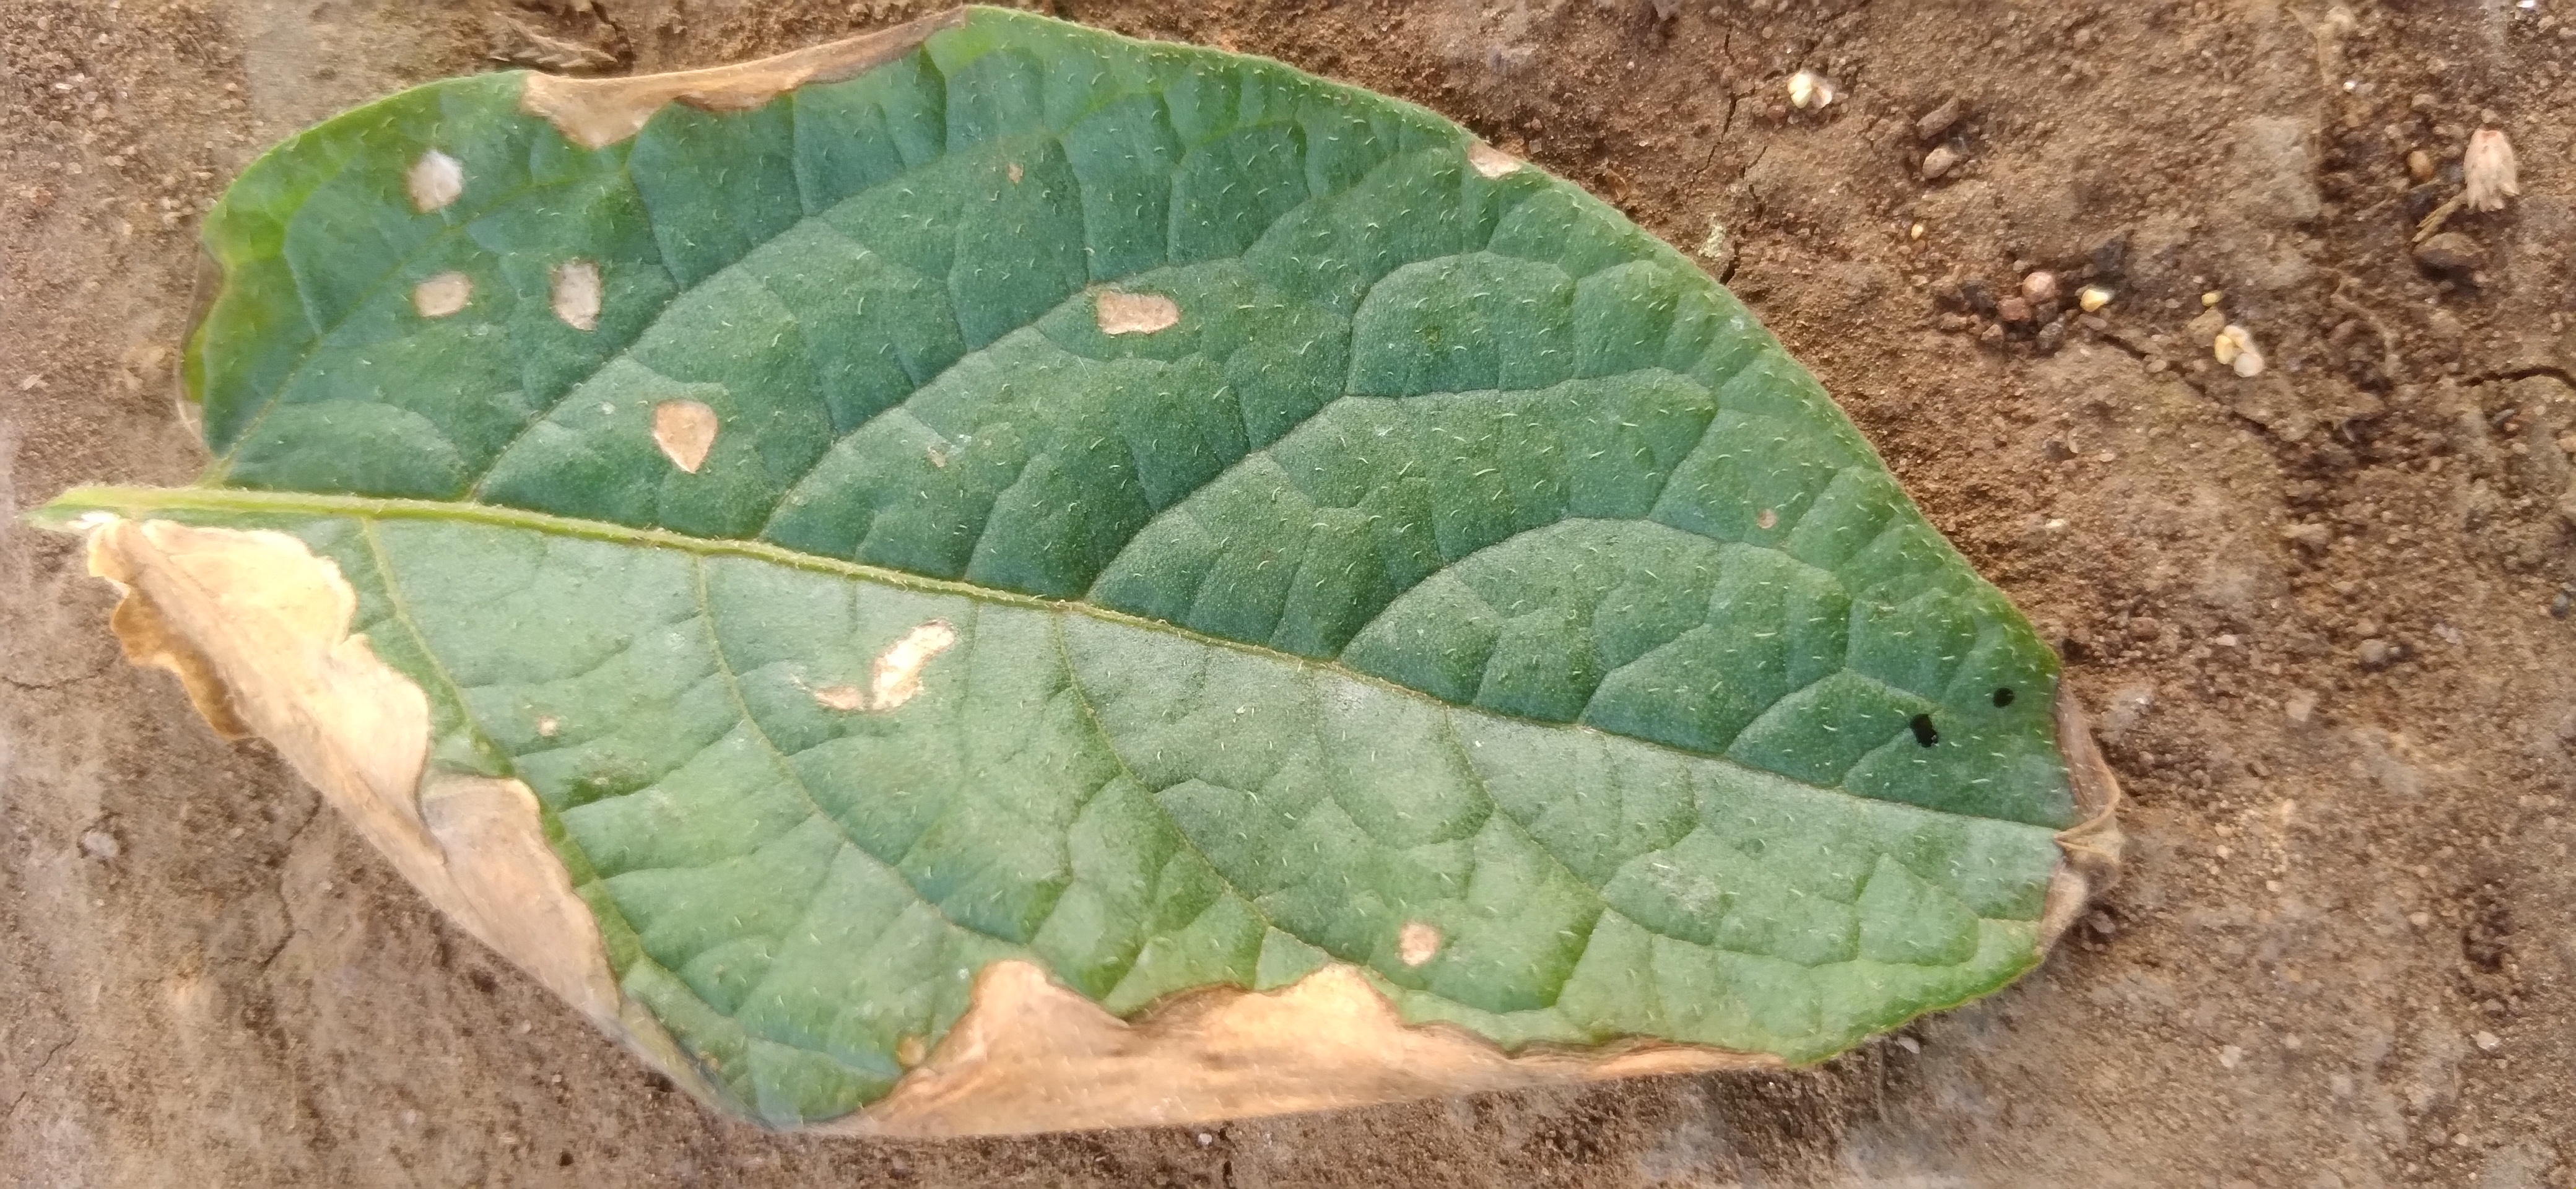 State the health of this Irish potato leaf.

early blight
